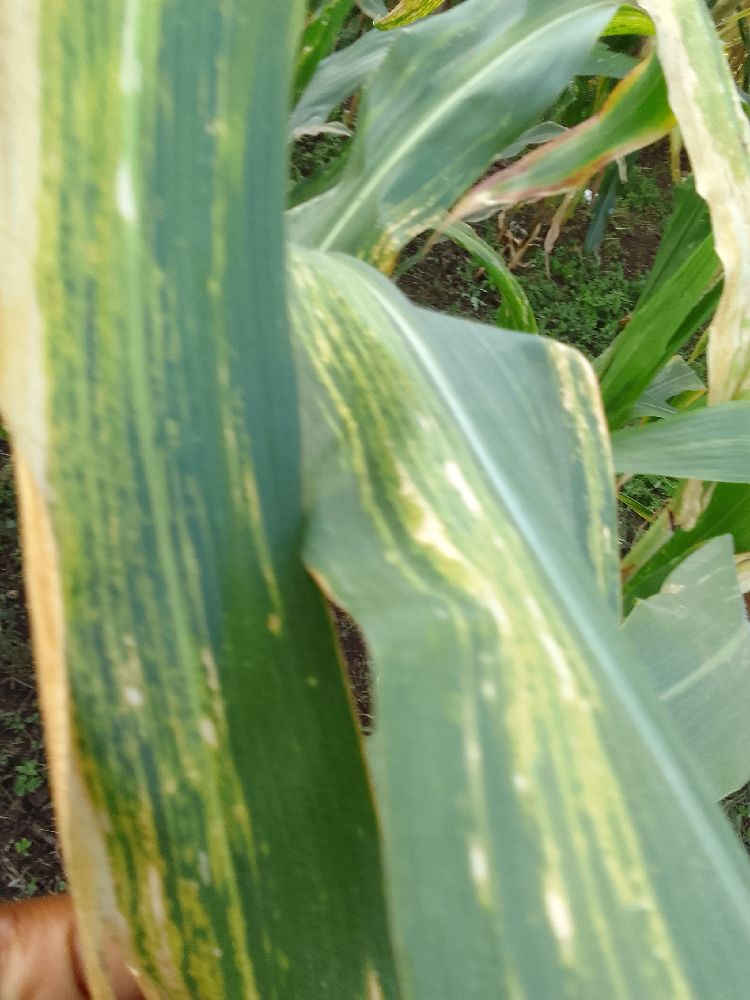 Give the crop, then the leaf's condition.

maize, maize lethal necrosis
